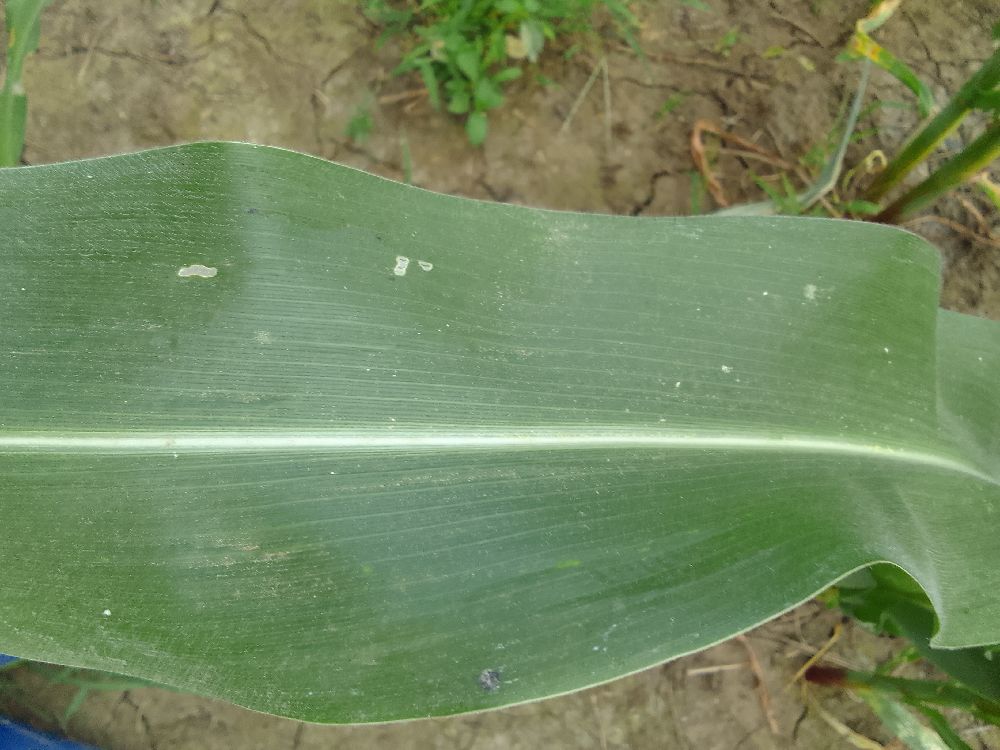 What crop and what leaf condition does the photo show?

maize, healthy
